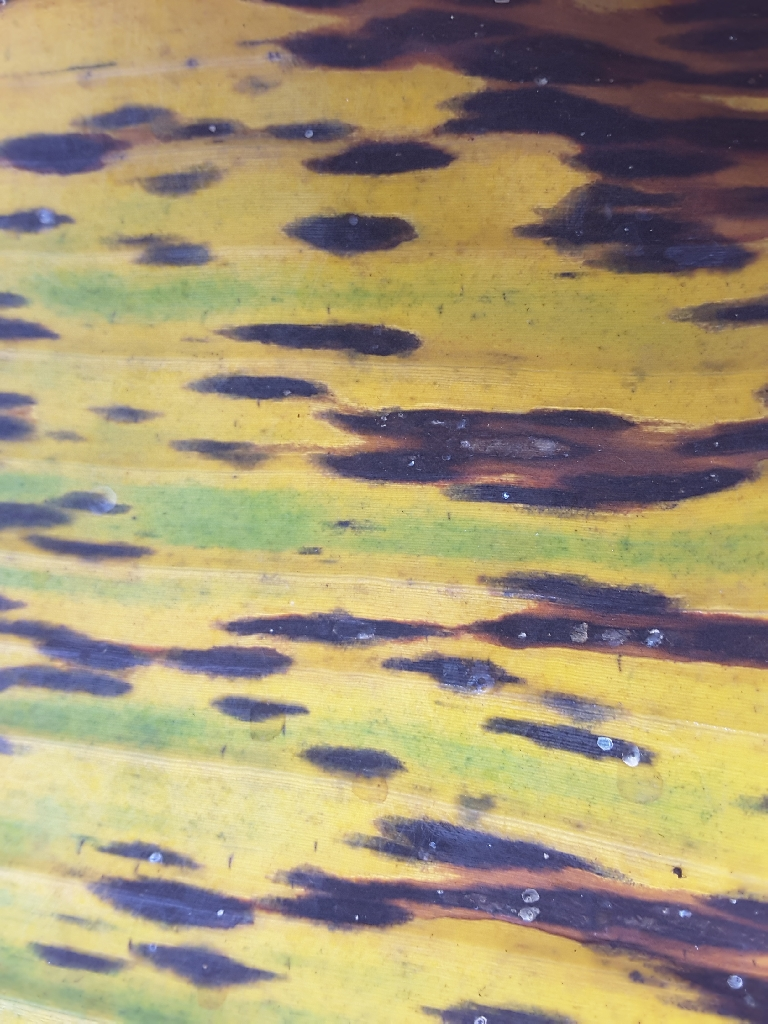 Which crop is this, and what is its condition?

banana, black sigatoka
